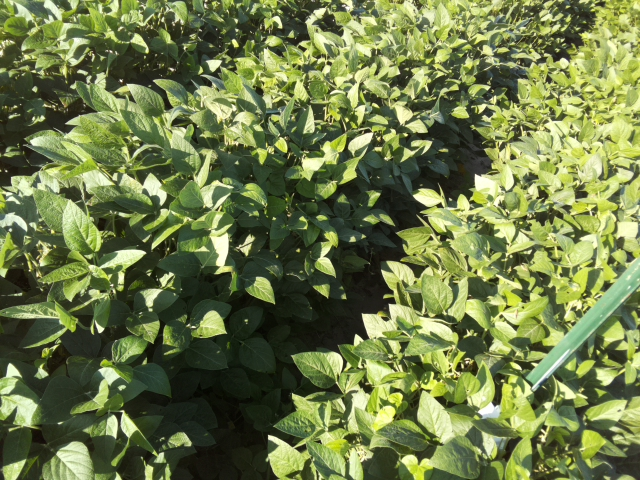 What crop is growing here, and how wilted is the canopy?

soybean, leaflets folding inward at secondary pulvinus with no turgor loss in leaflets or petioles
